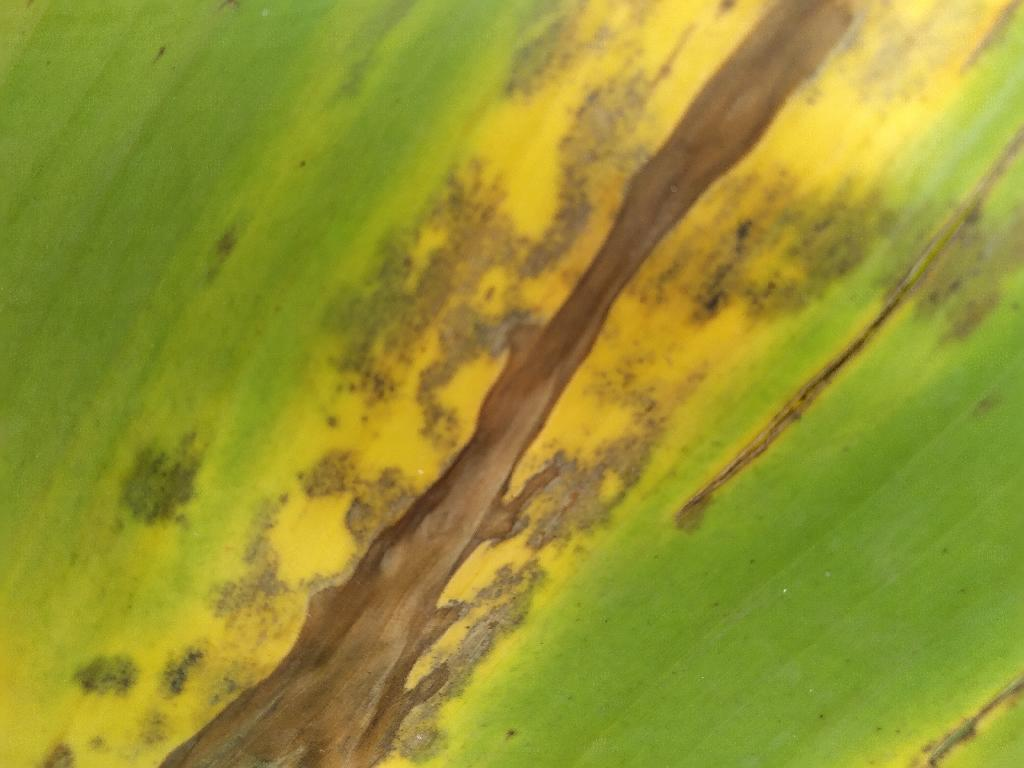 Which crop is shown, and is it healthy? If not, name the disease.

banana, black sigatoka
